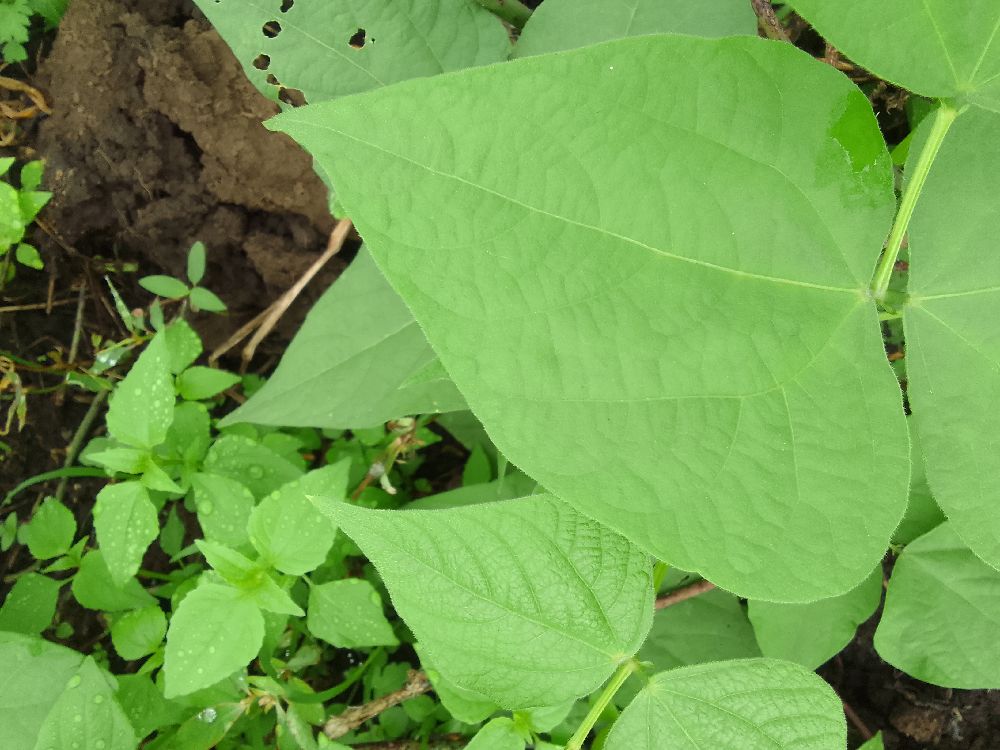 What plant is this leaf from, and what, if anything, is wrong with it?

common bean, healthy
